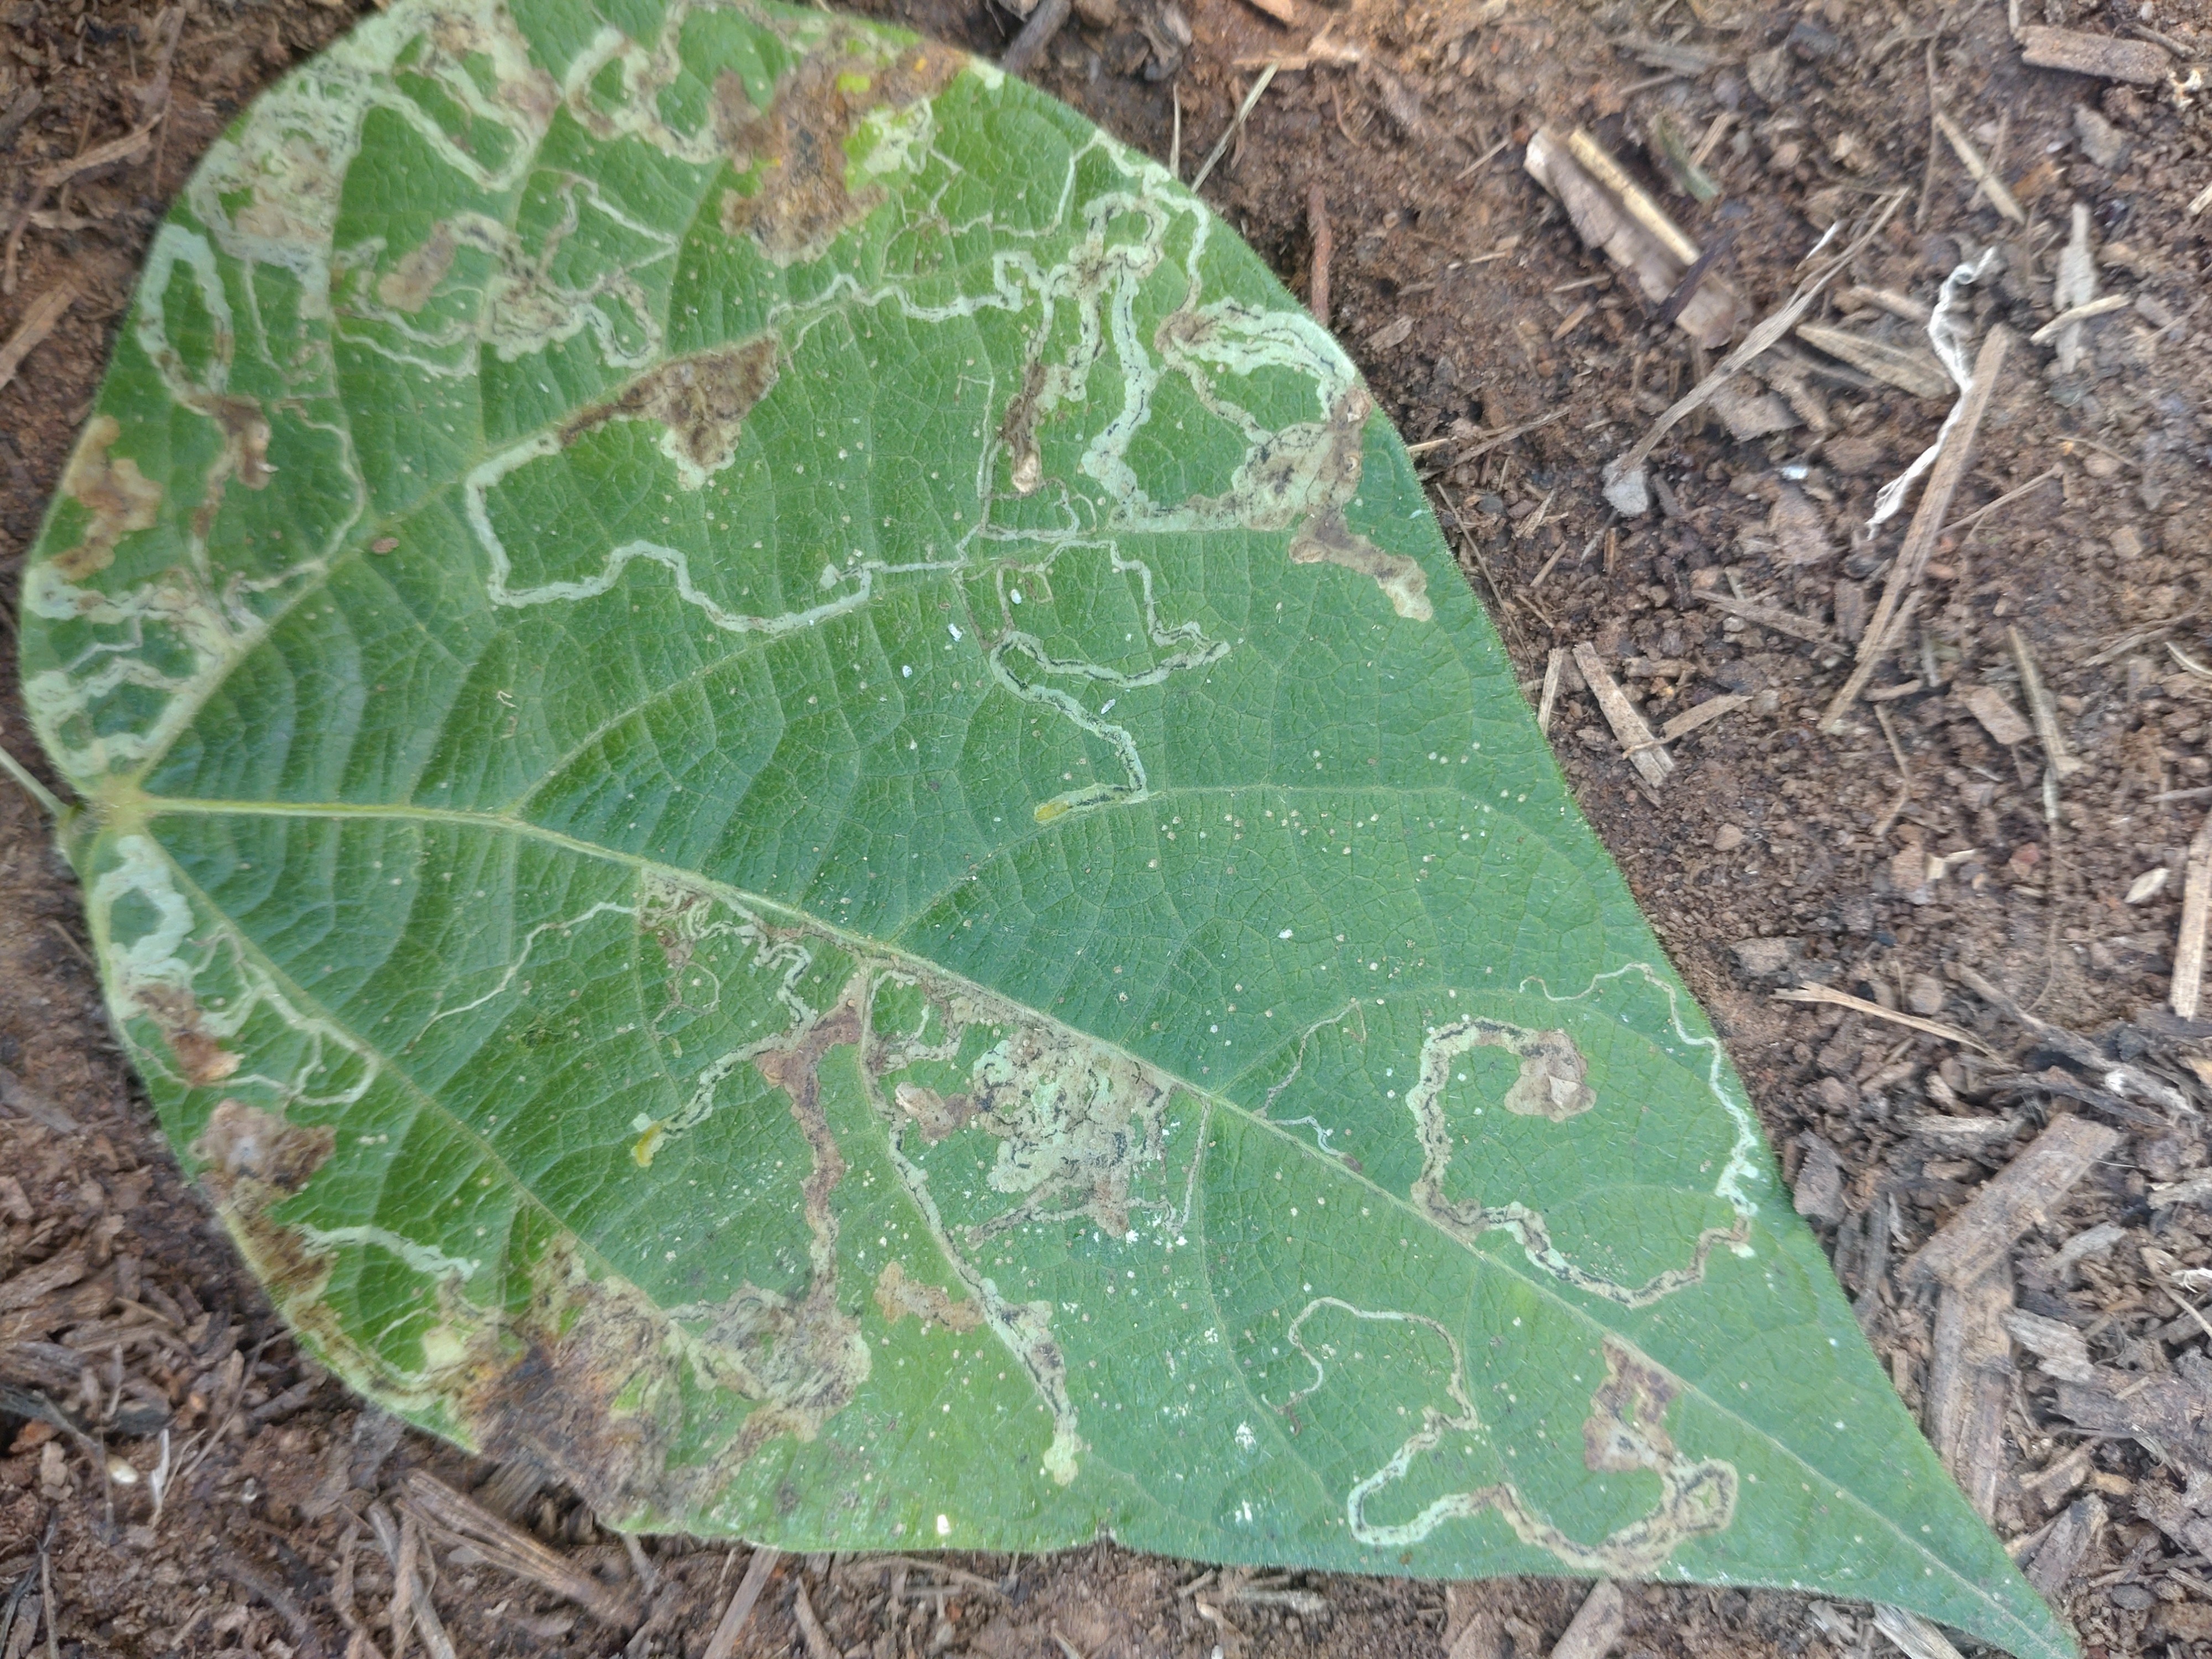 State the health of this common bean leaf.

anthracnose
